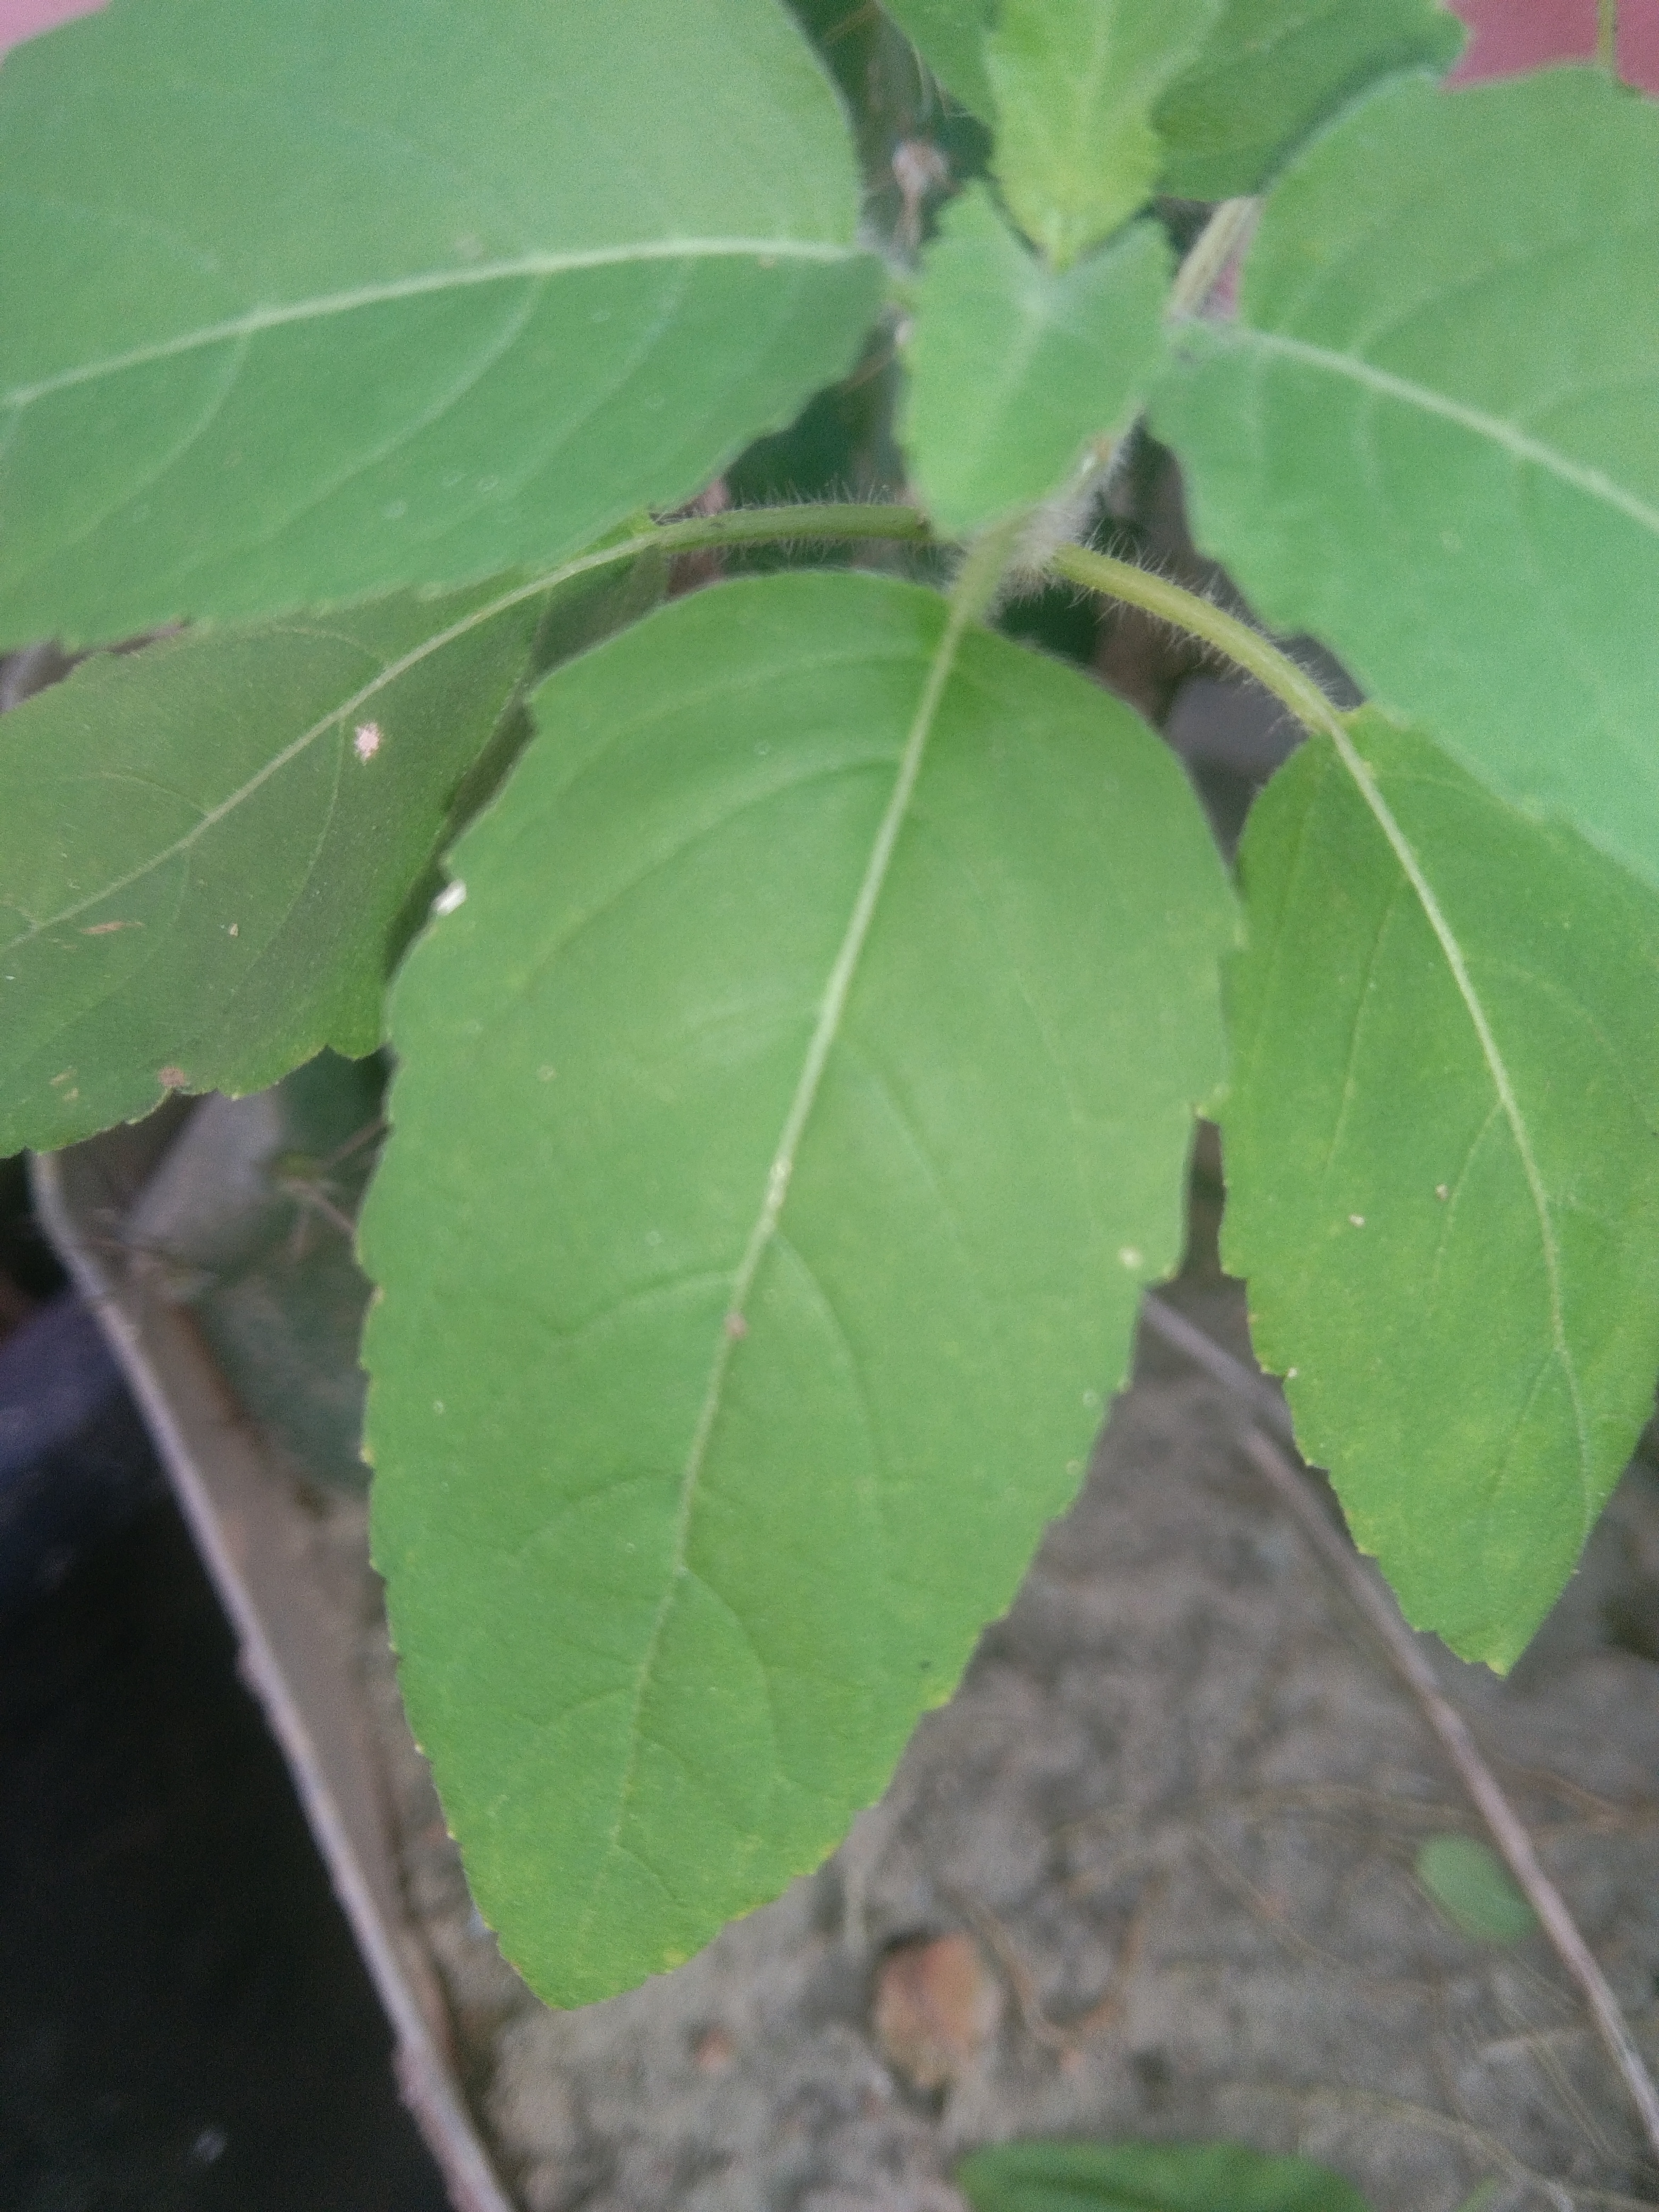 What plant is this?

tulshi
